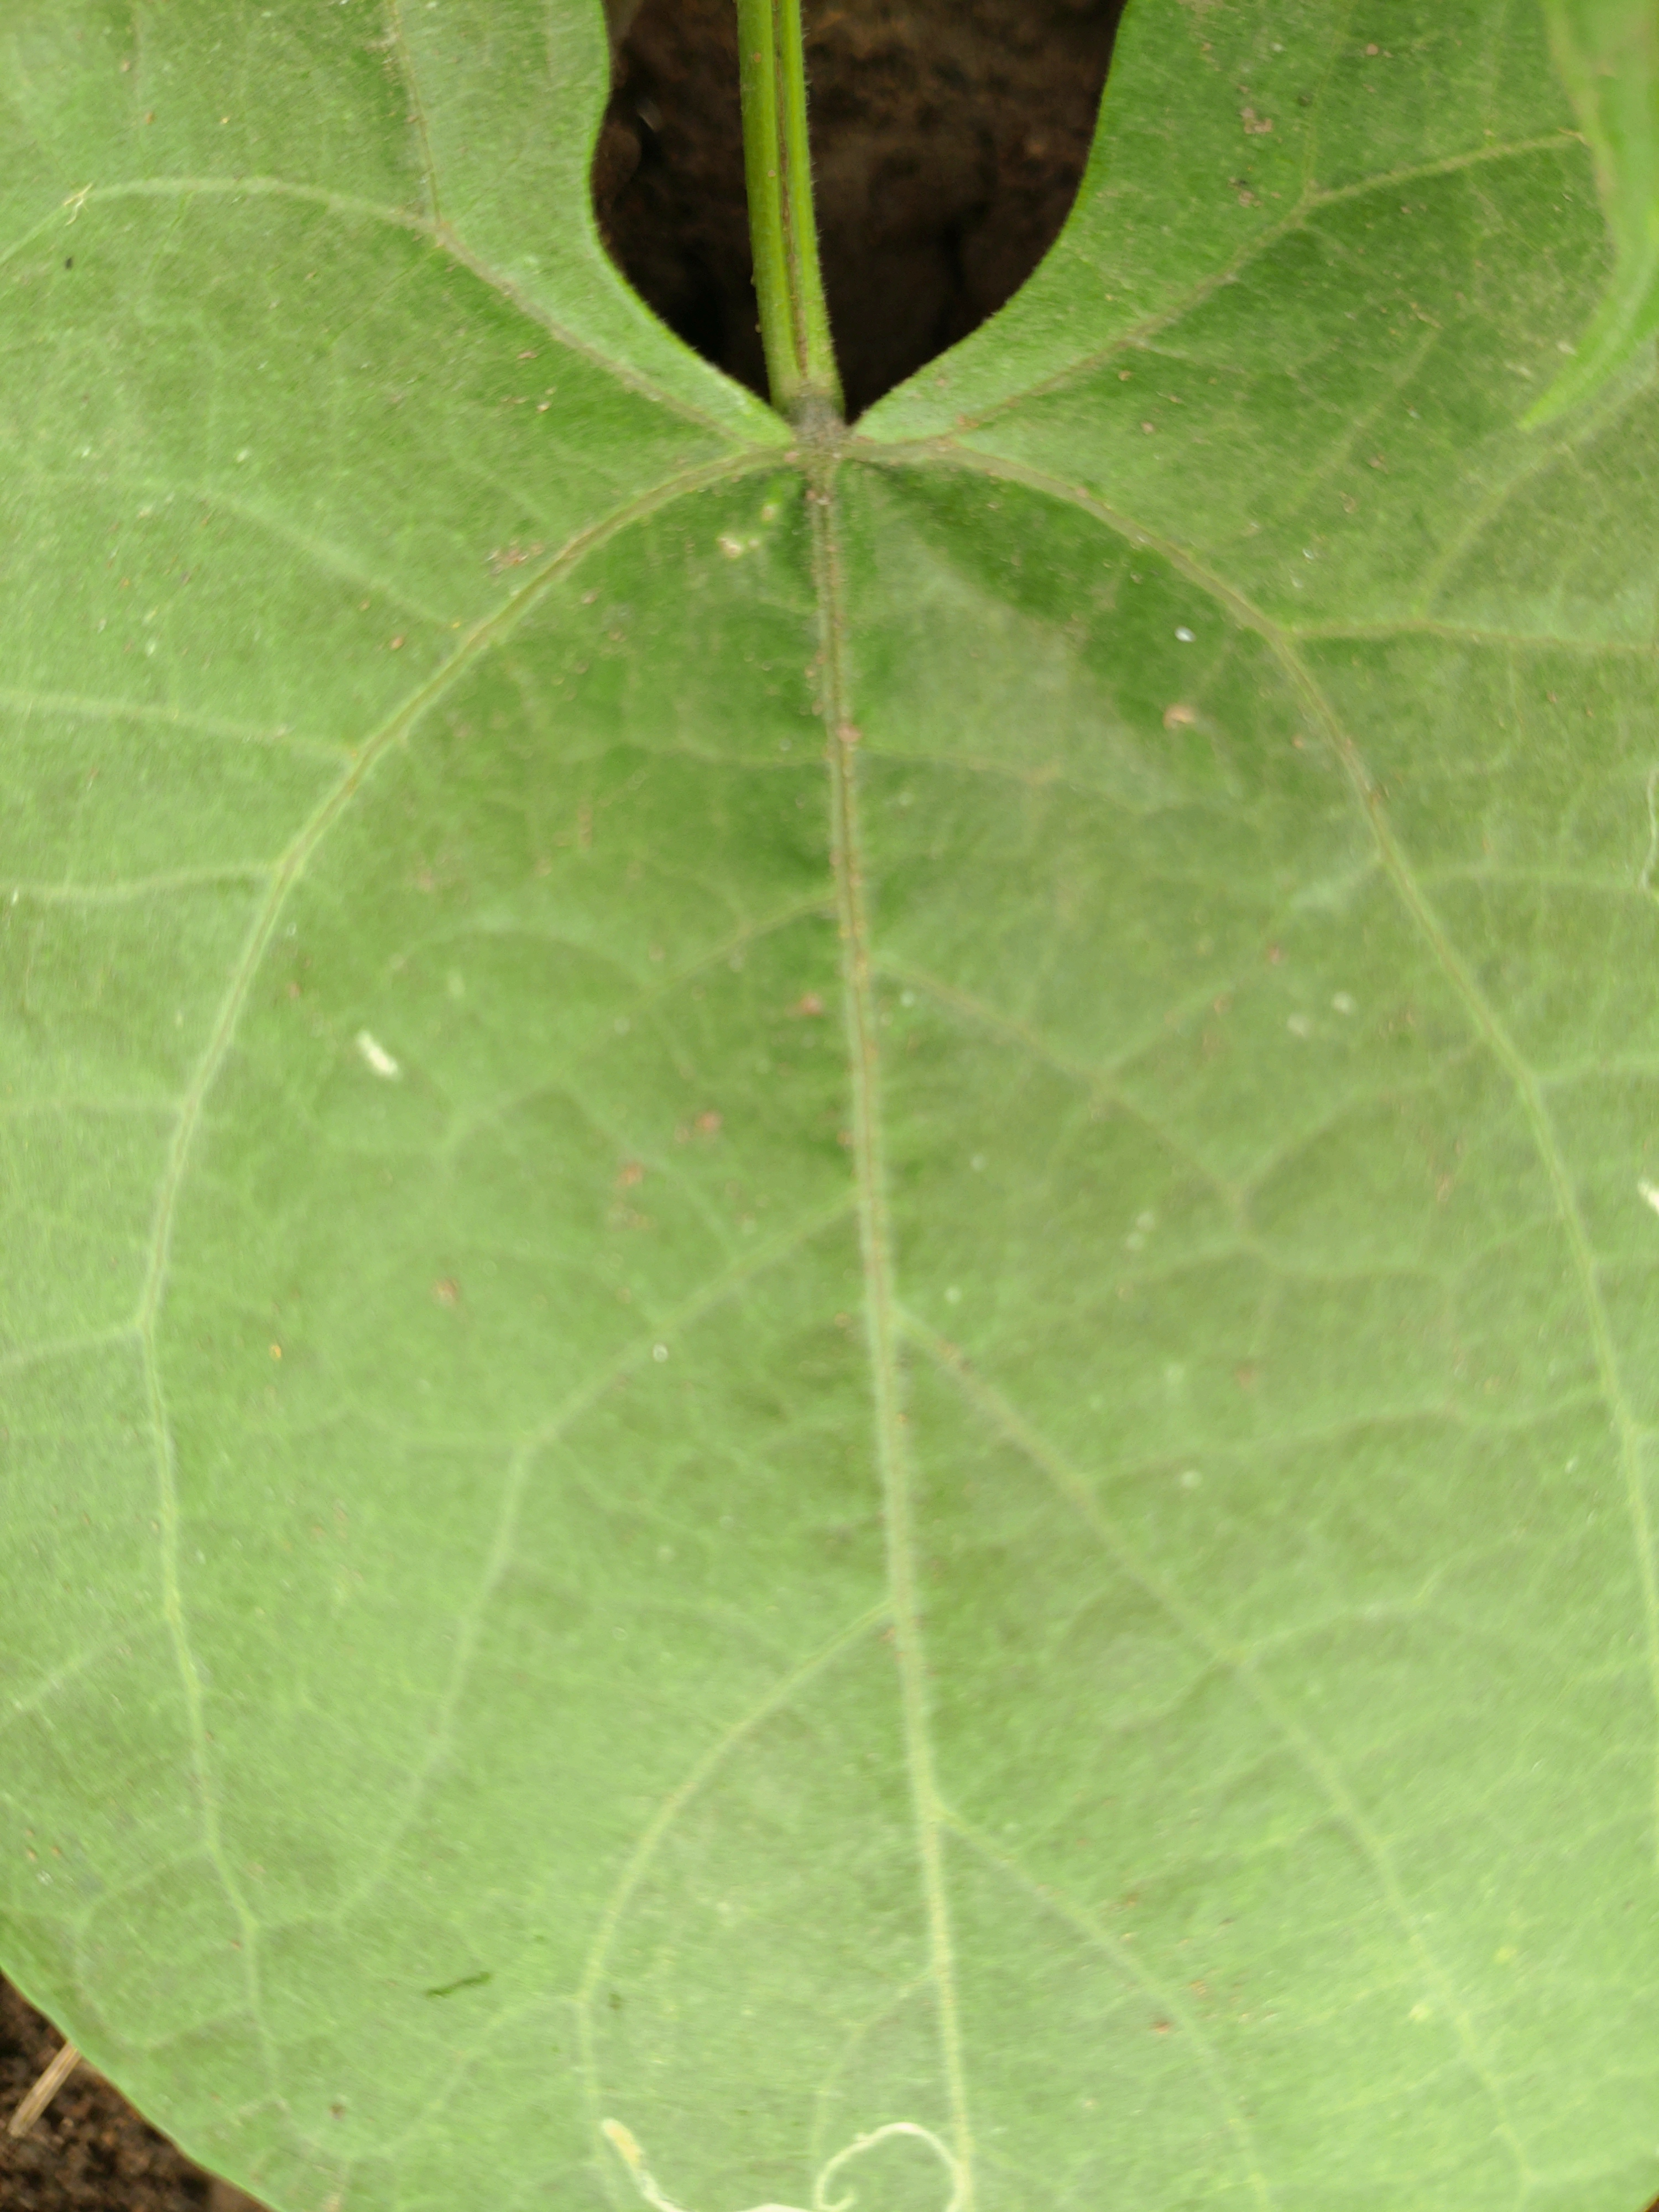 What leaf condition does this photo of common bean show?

healthy
